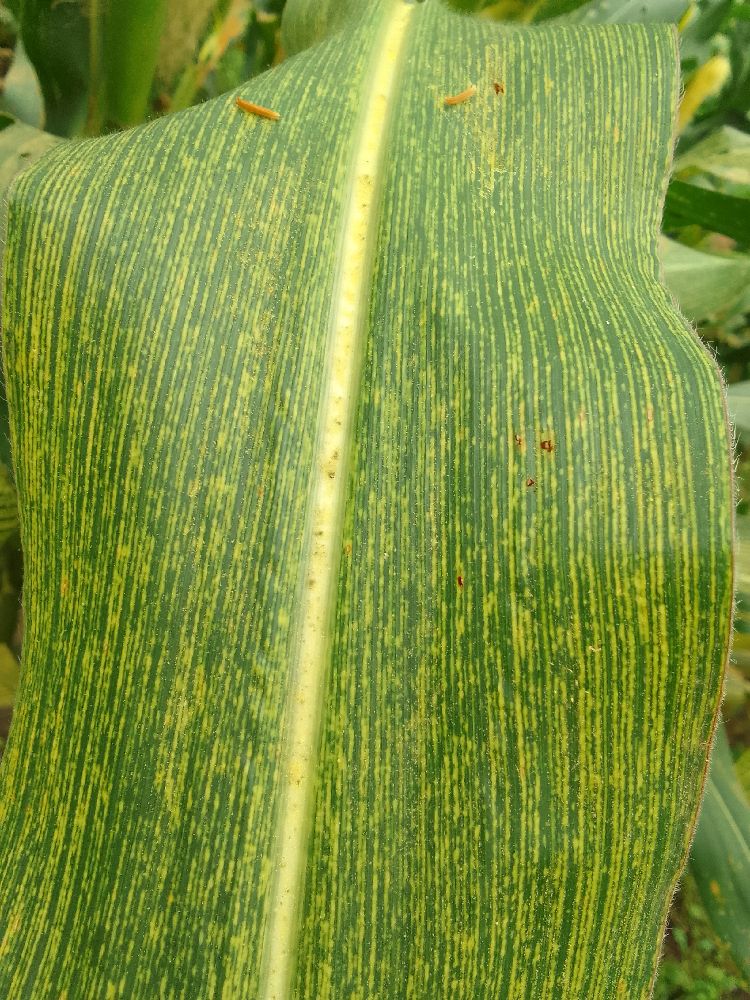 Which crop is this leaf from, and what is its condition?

maize, maize streak virus
